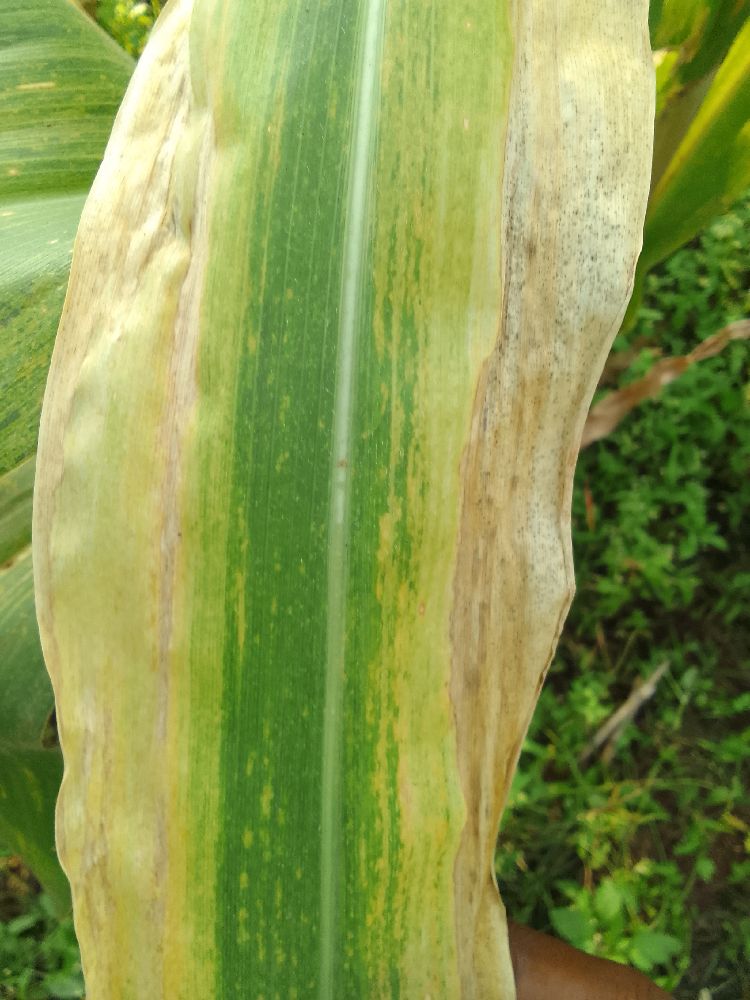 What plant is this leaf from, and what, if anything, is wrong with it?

maize, maize lethal necrosis
